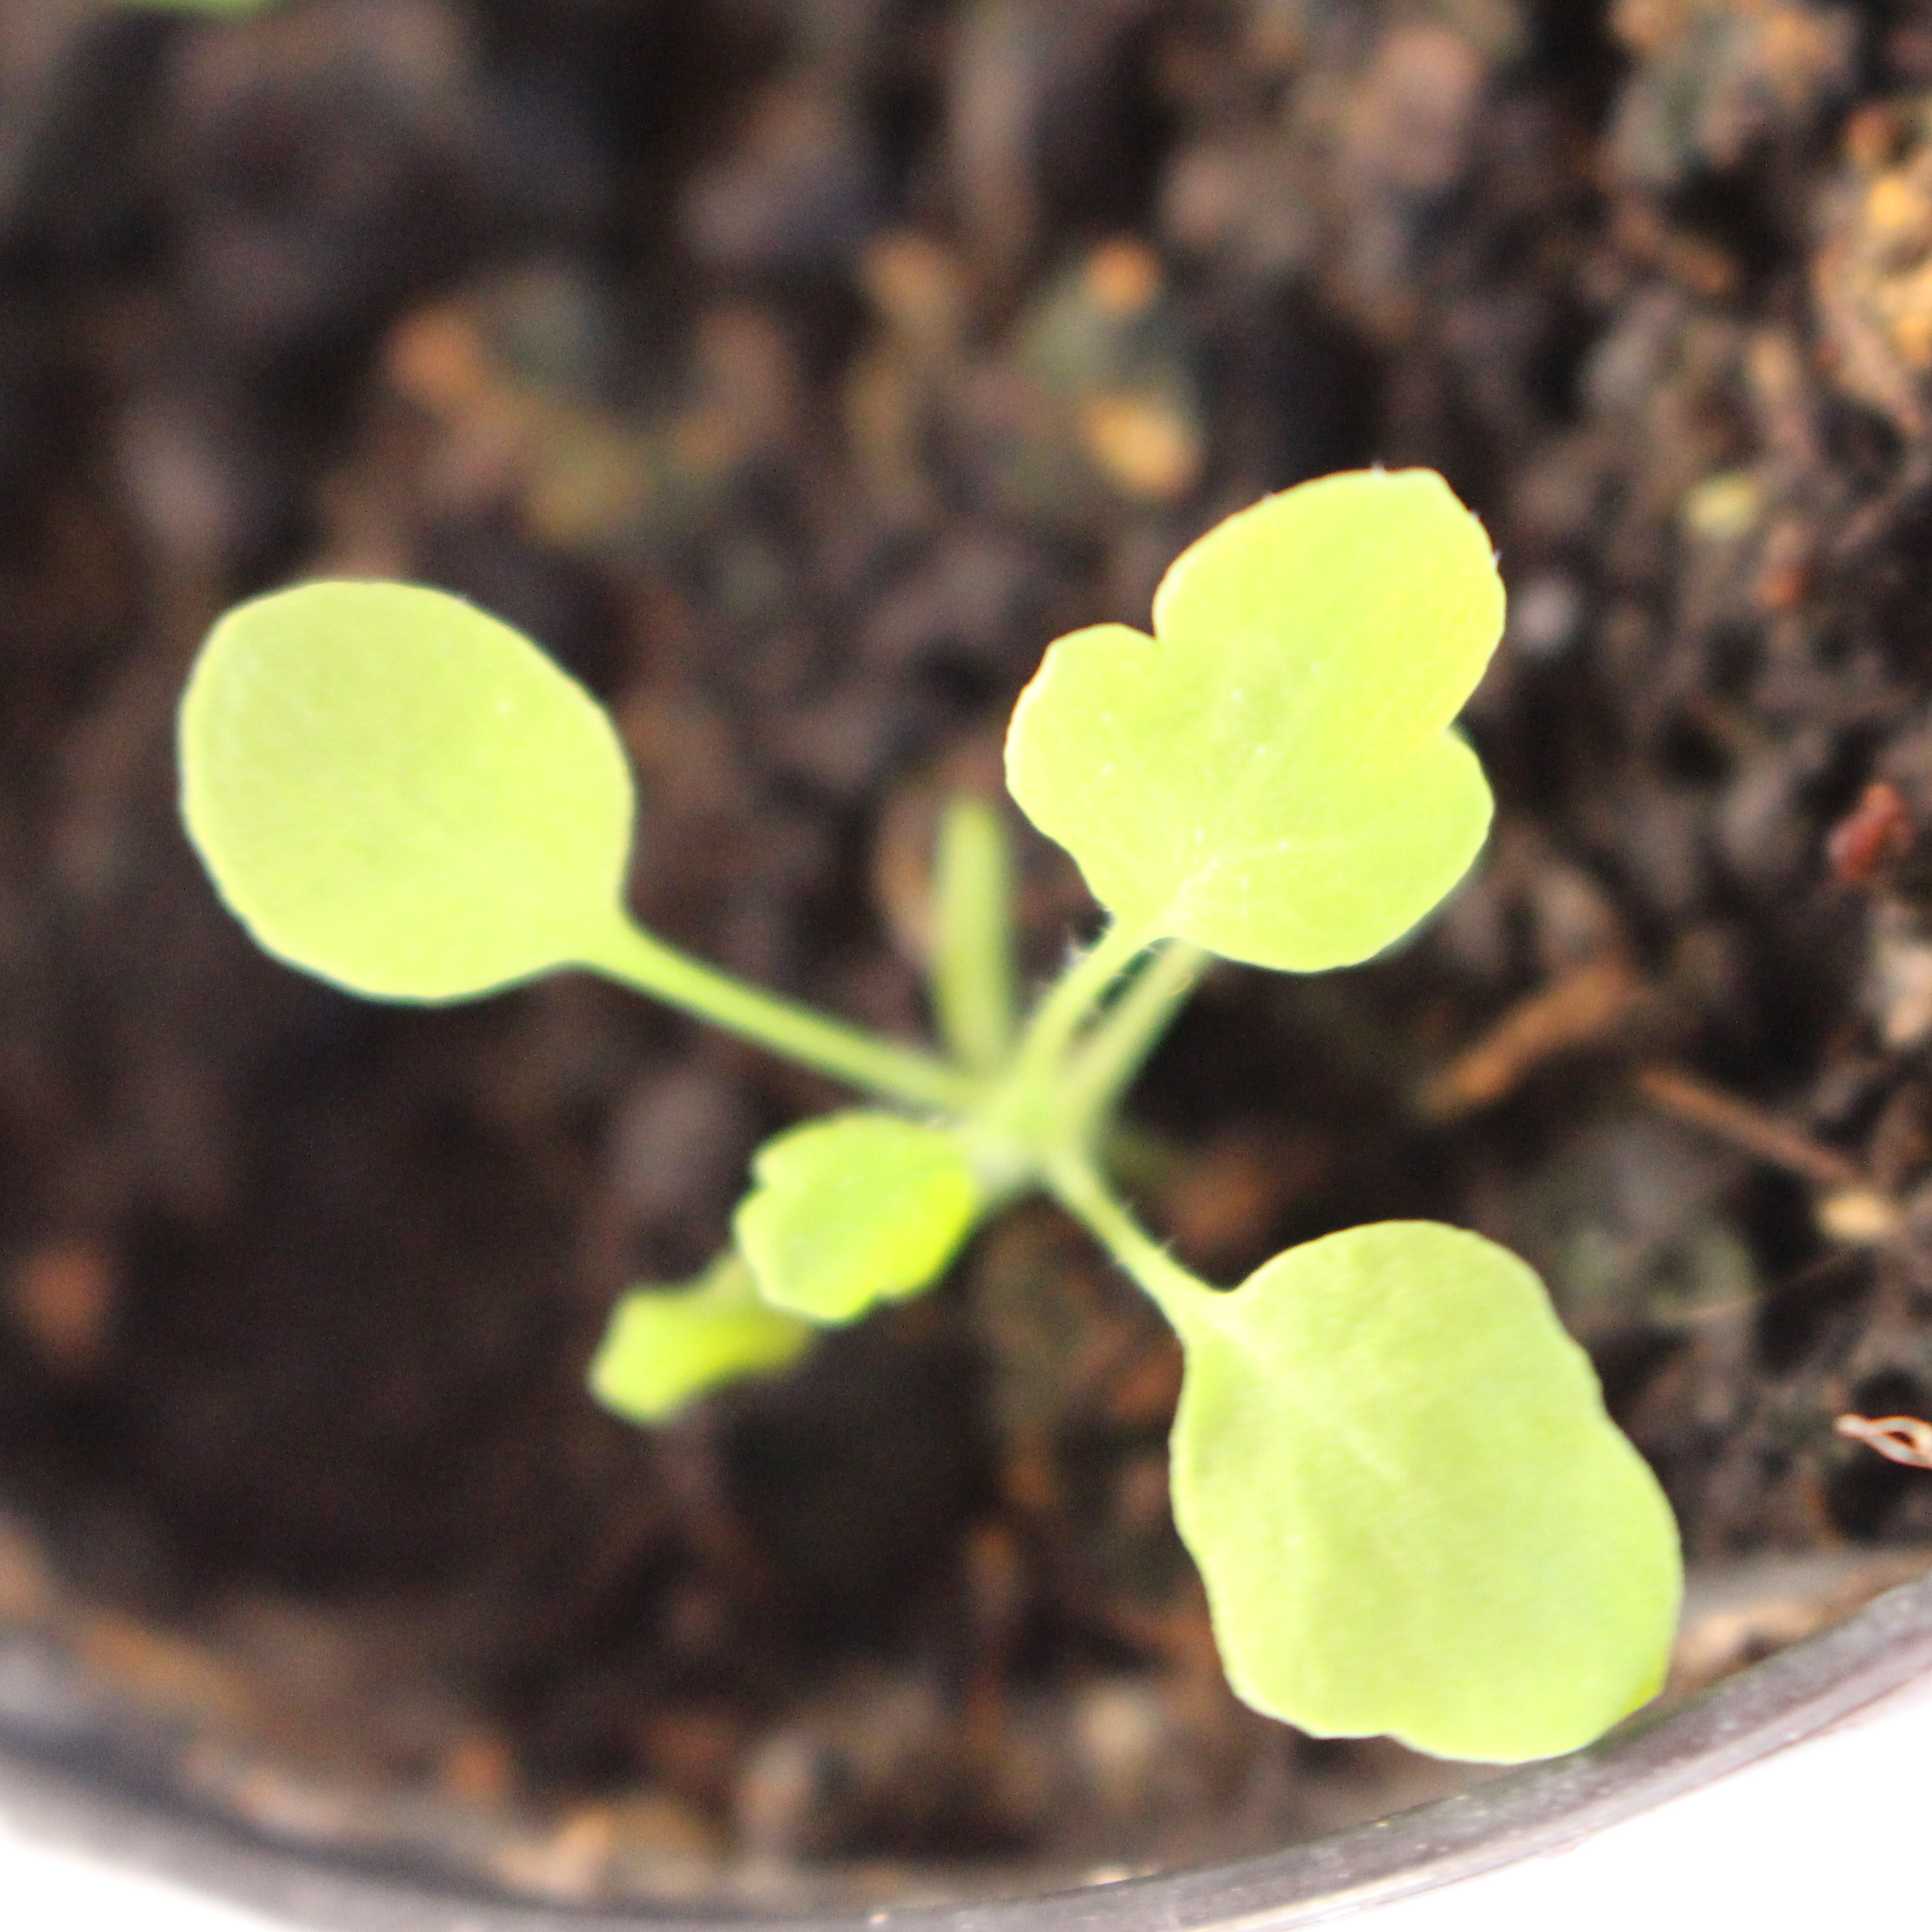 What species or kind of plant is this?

Papaver rhoeas
